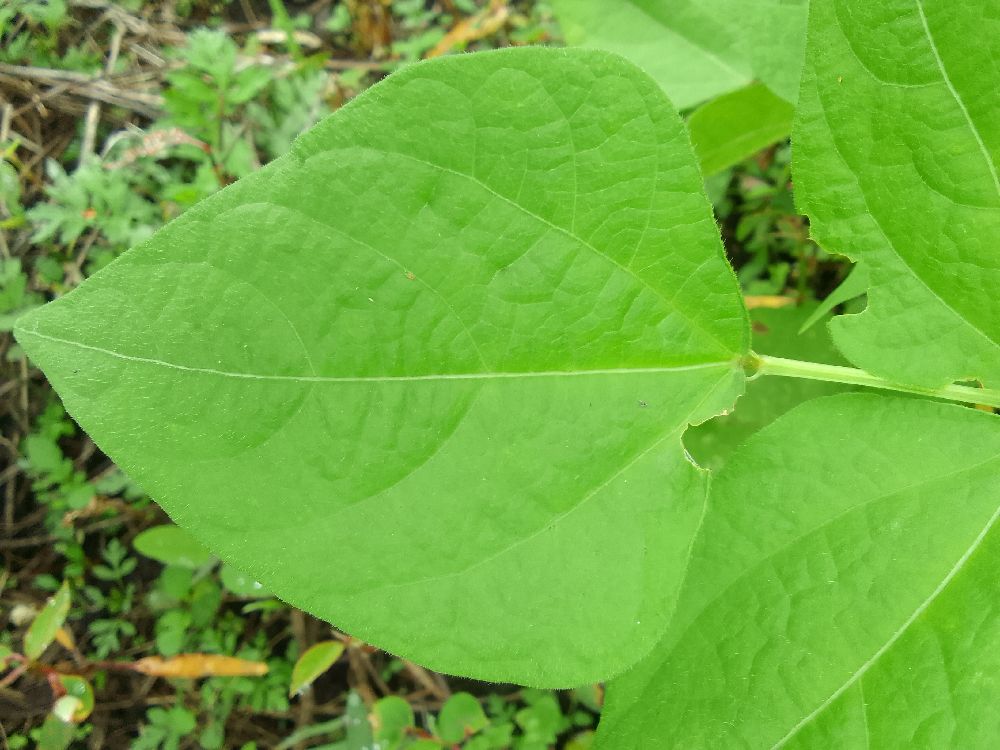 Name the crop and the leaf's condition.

common bean, healthy
